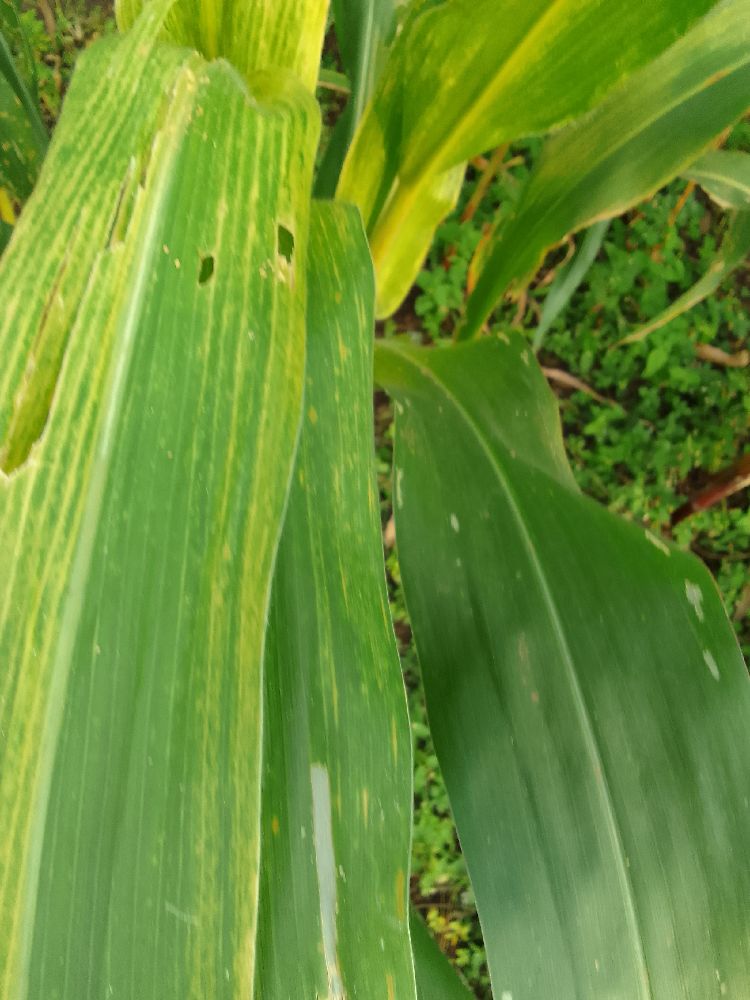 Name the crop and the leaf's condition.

maize, maize lethal necrosis
